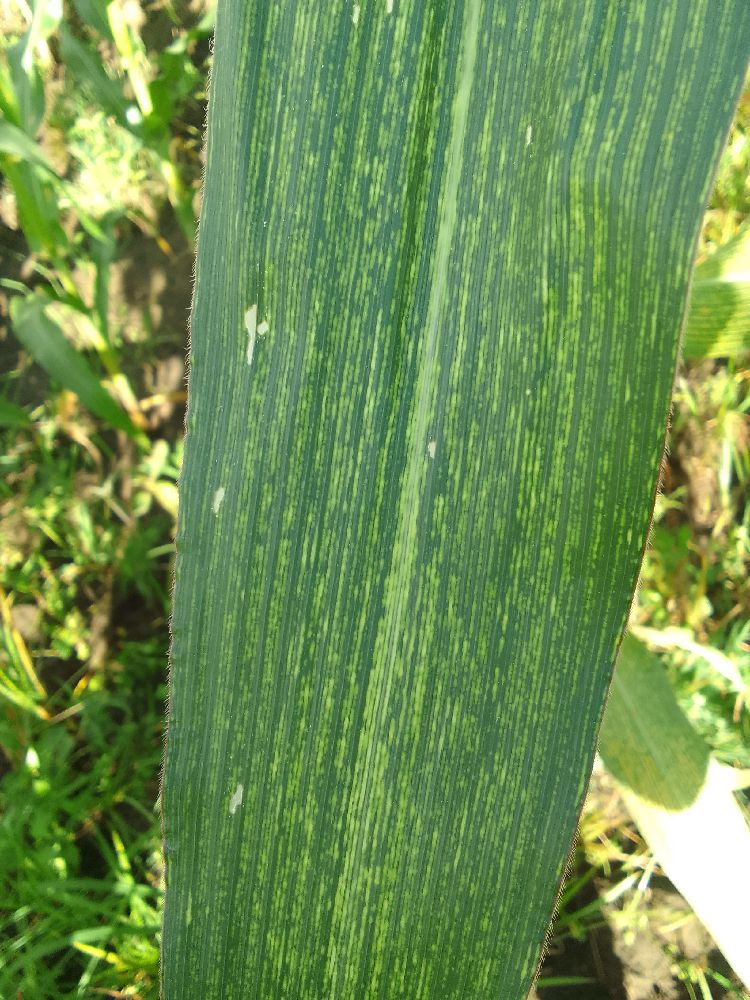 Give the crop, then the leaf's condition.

maize, maize streak virus
